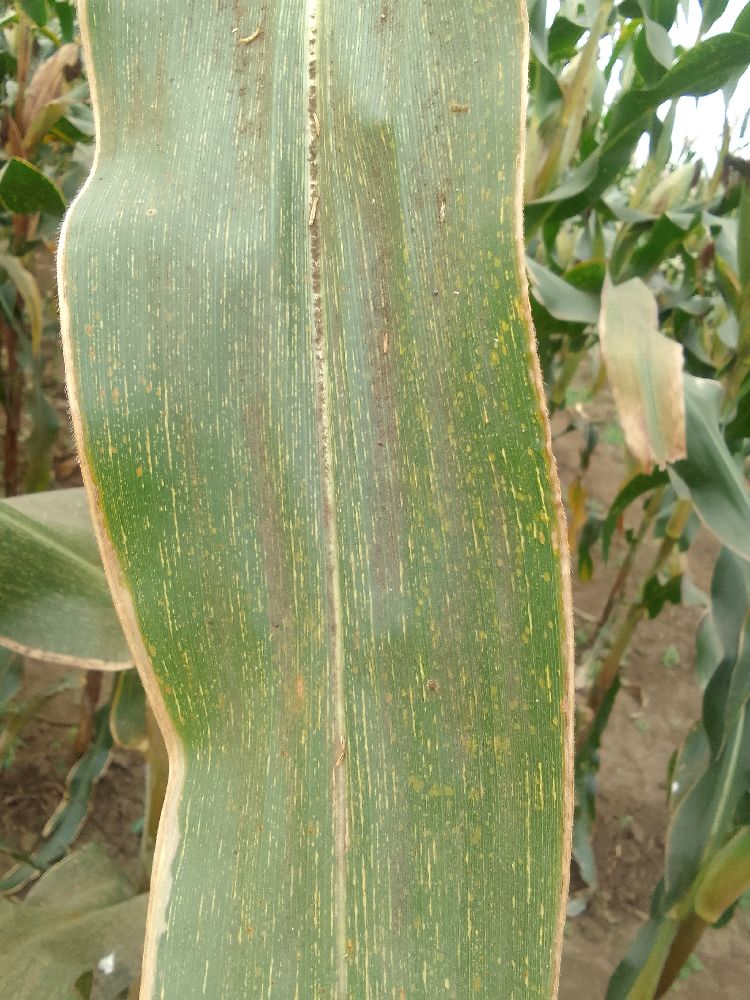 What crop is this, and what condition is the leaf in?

maize, maize streak virus
